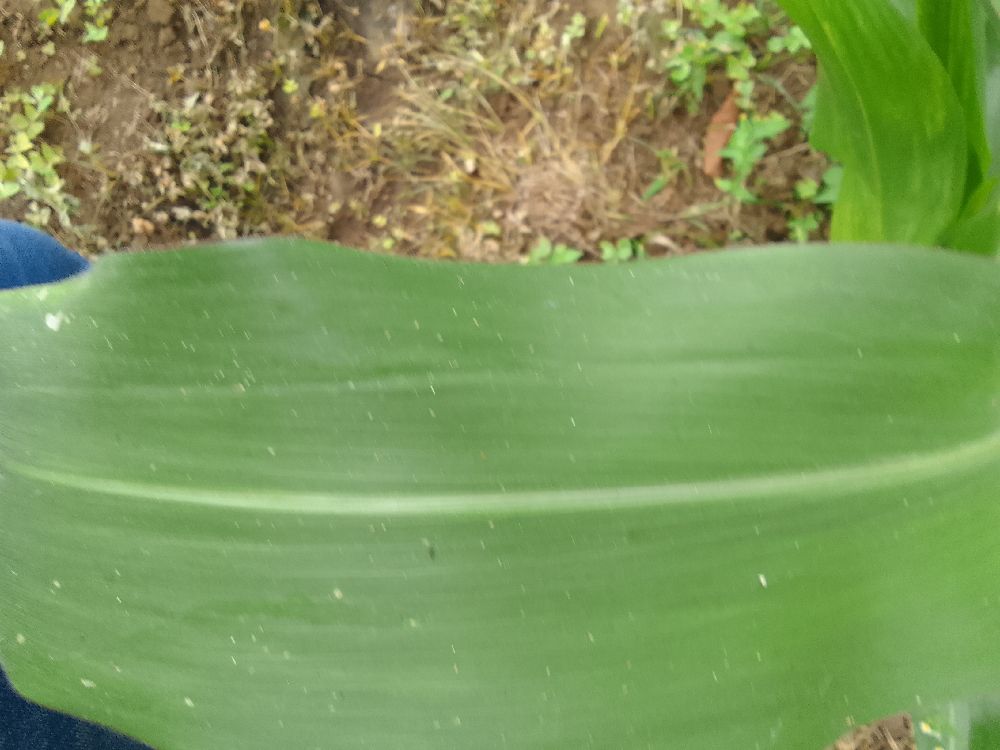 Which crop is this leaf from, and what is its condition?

maize, healthy
